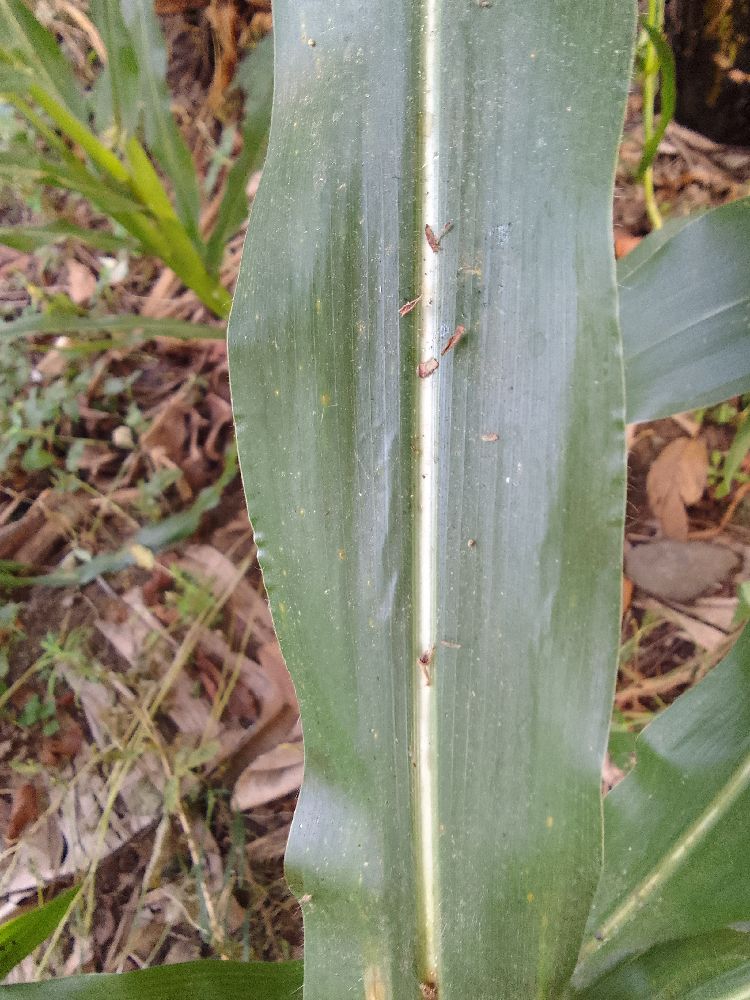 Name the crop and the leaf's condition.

maize, healthy
